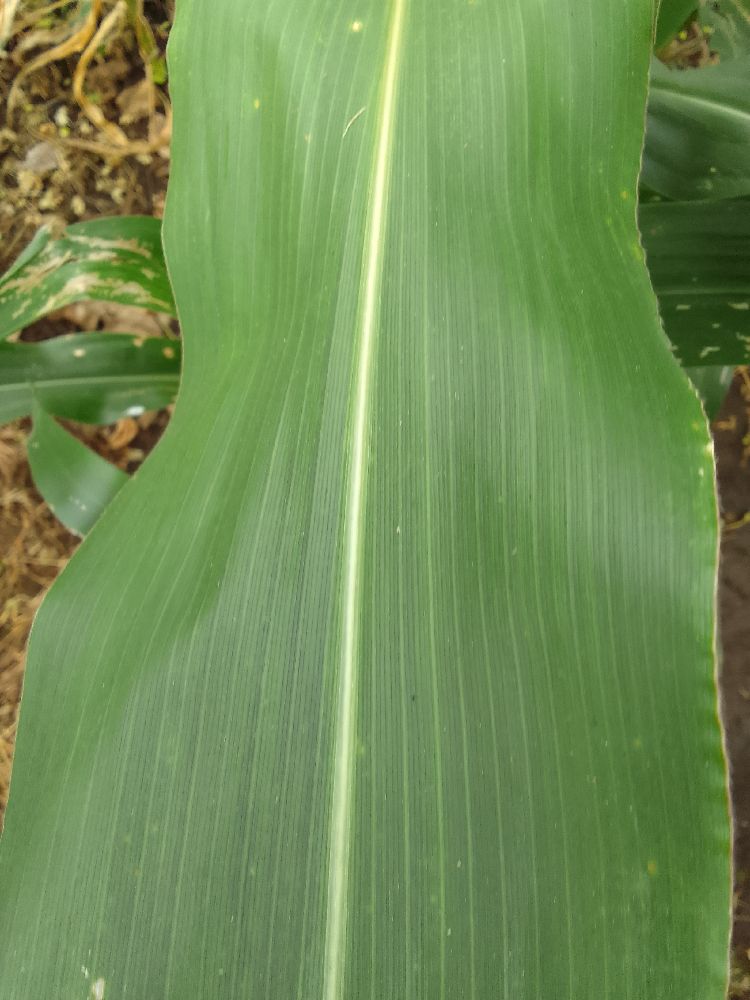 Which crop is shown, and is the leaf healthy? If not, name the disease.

maize, healthy
